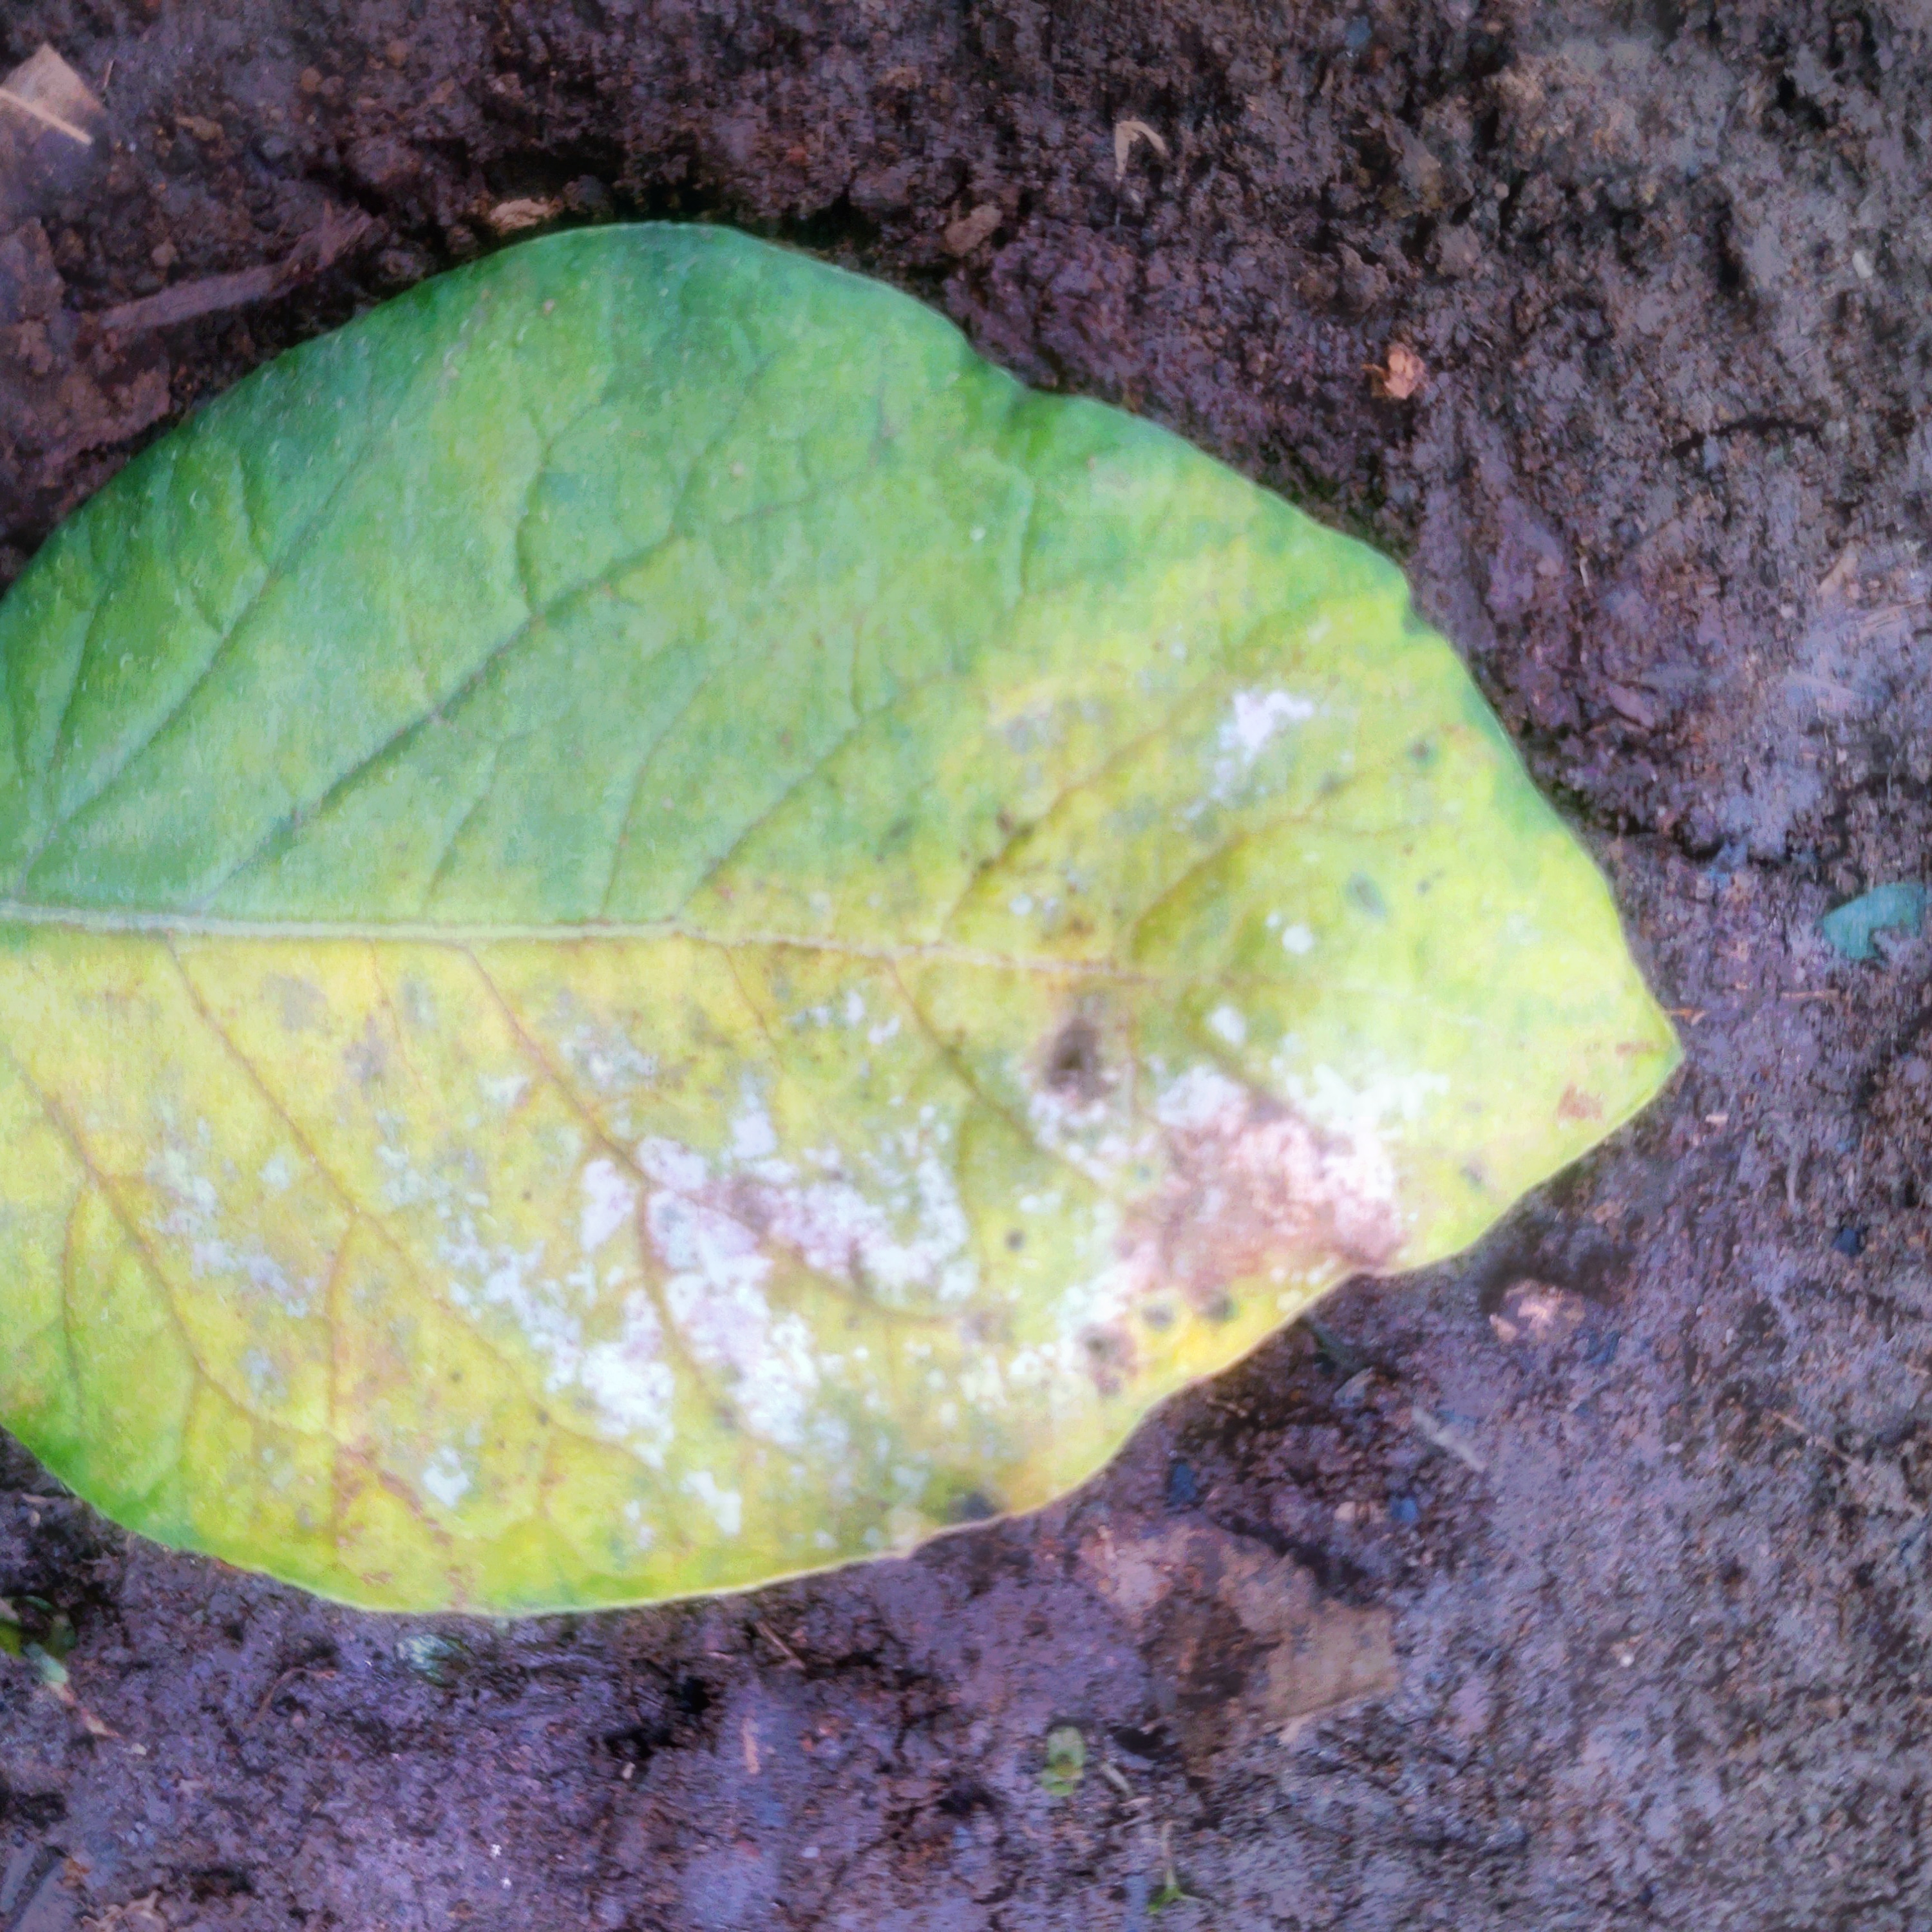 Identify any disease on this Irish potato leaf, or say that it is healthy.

late blight
